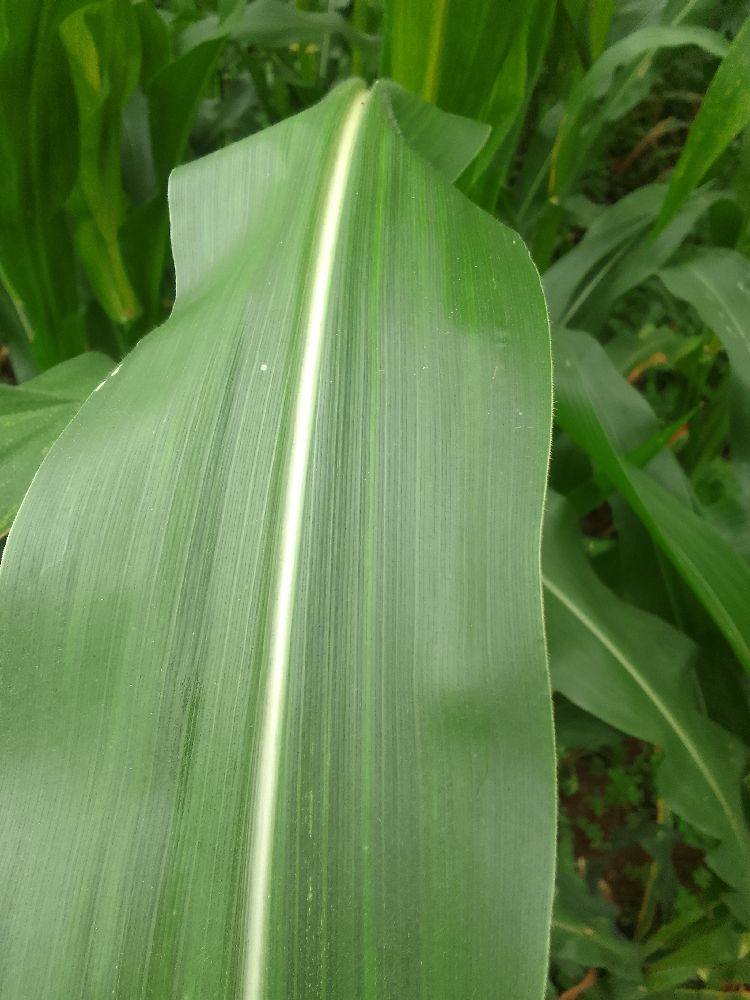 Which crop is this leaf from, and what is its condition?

maize, healthy
